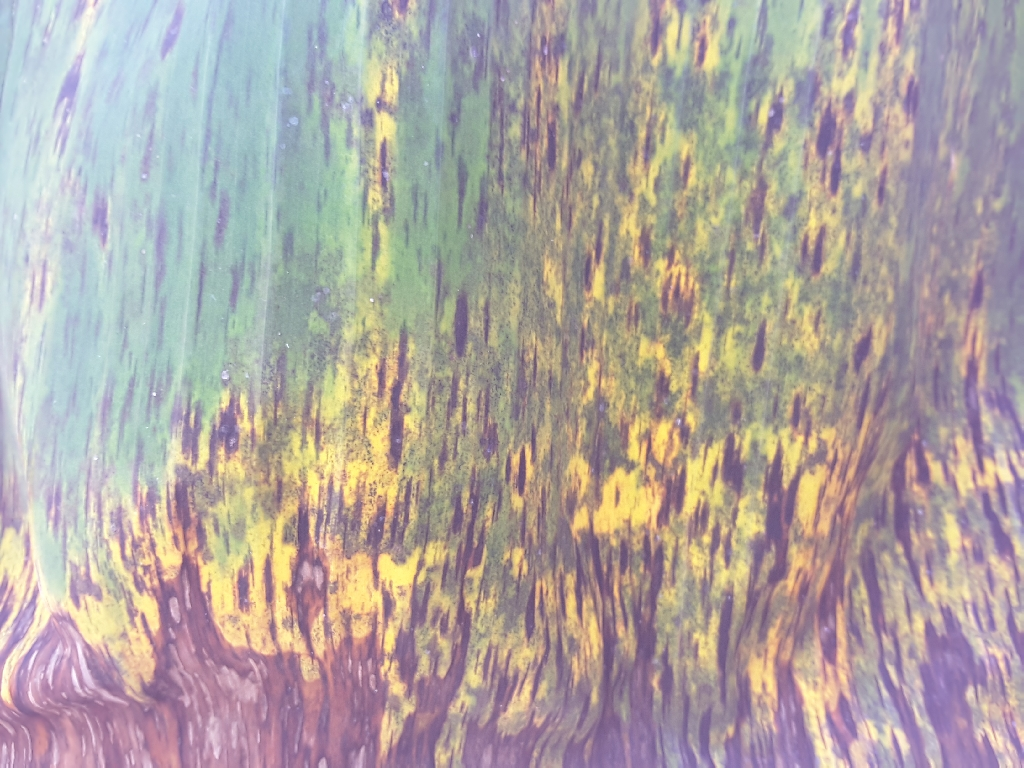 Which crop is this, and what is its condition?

banana, black sigatoka
